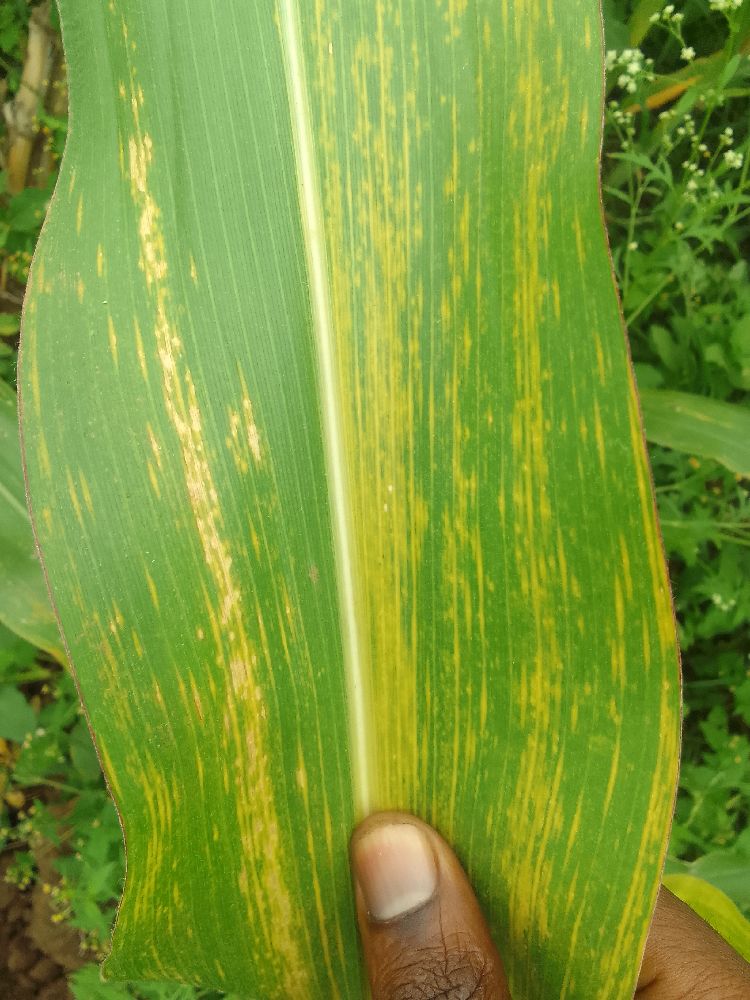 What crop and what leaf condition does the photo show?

maize, maize lethal necrosis
